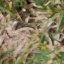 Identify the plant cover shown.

grass
